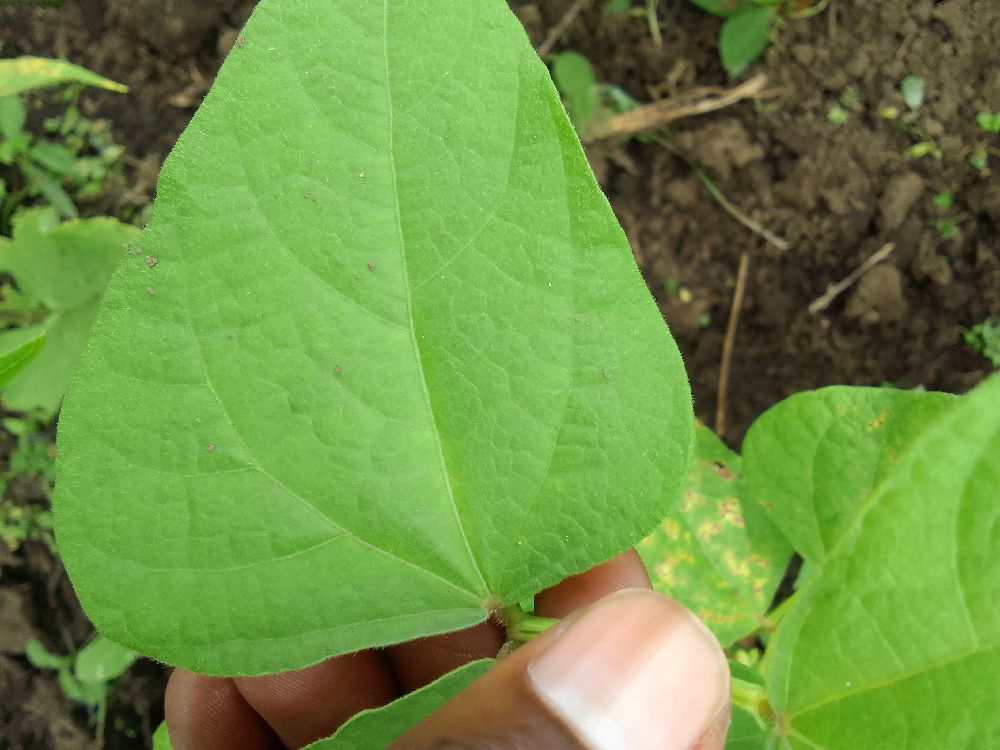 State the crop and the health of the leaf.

common bean, healthy
